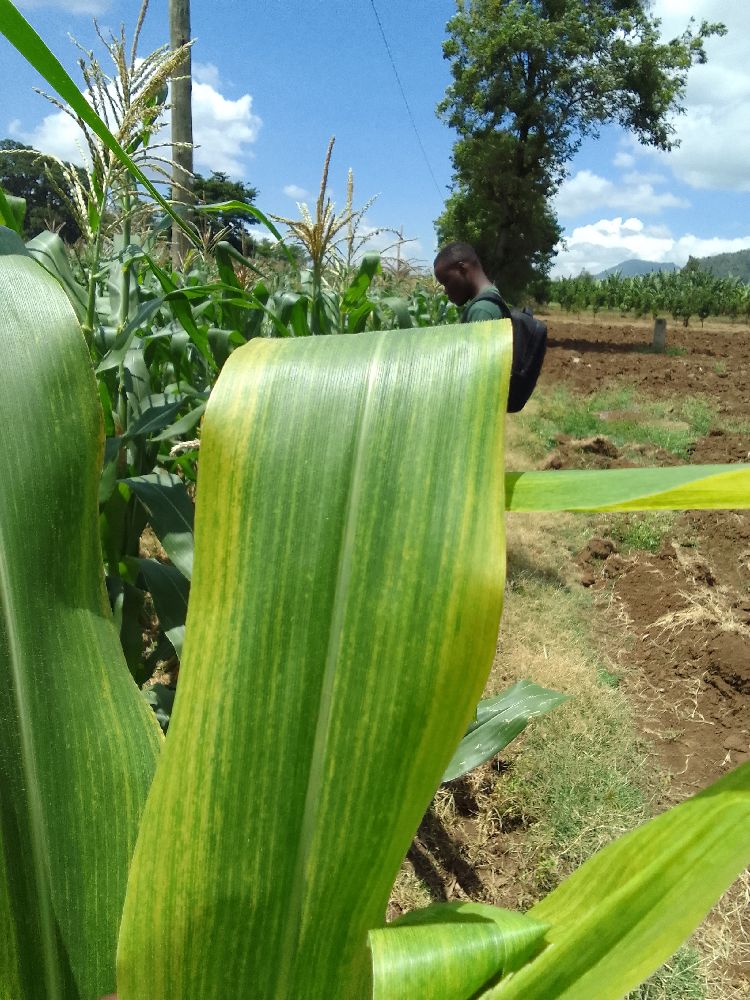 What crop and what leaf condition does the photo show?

maize, maize lethal necrosis
